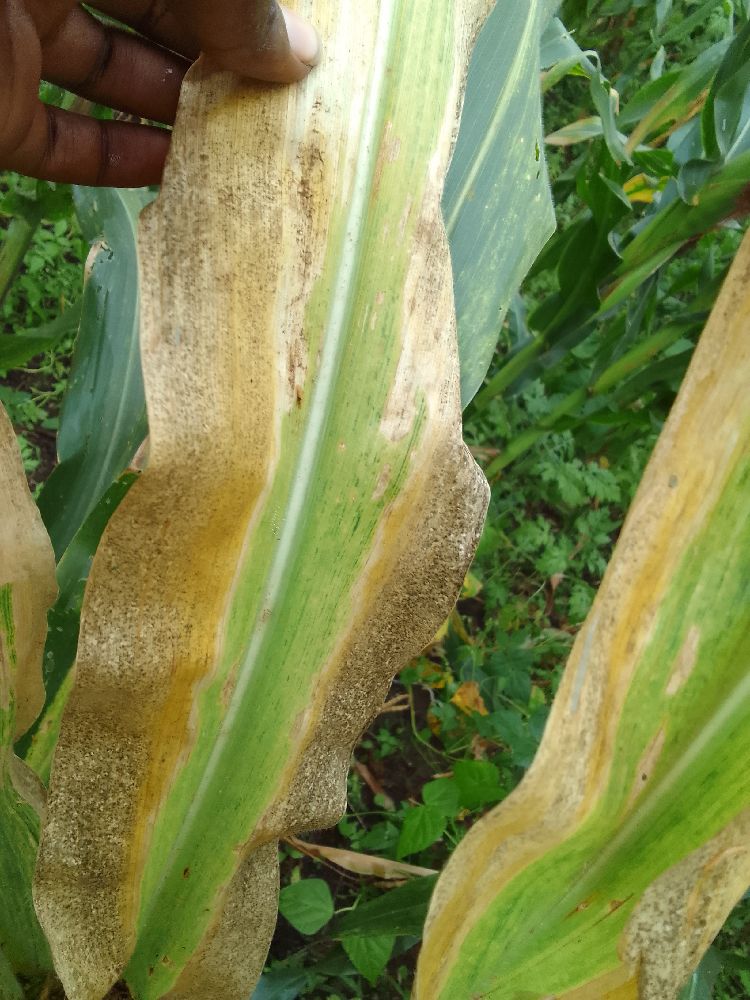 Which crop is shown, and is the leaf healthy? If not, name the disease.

maize, maize lethal necrosis
